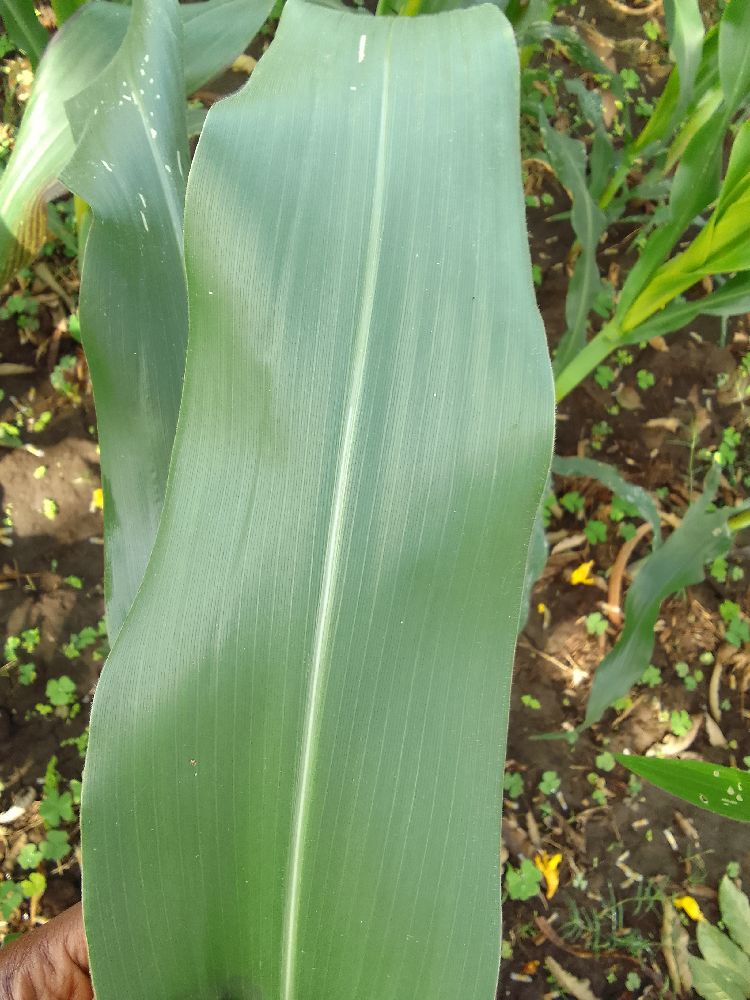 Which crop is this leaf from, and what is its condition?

maize, healthy
